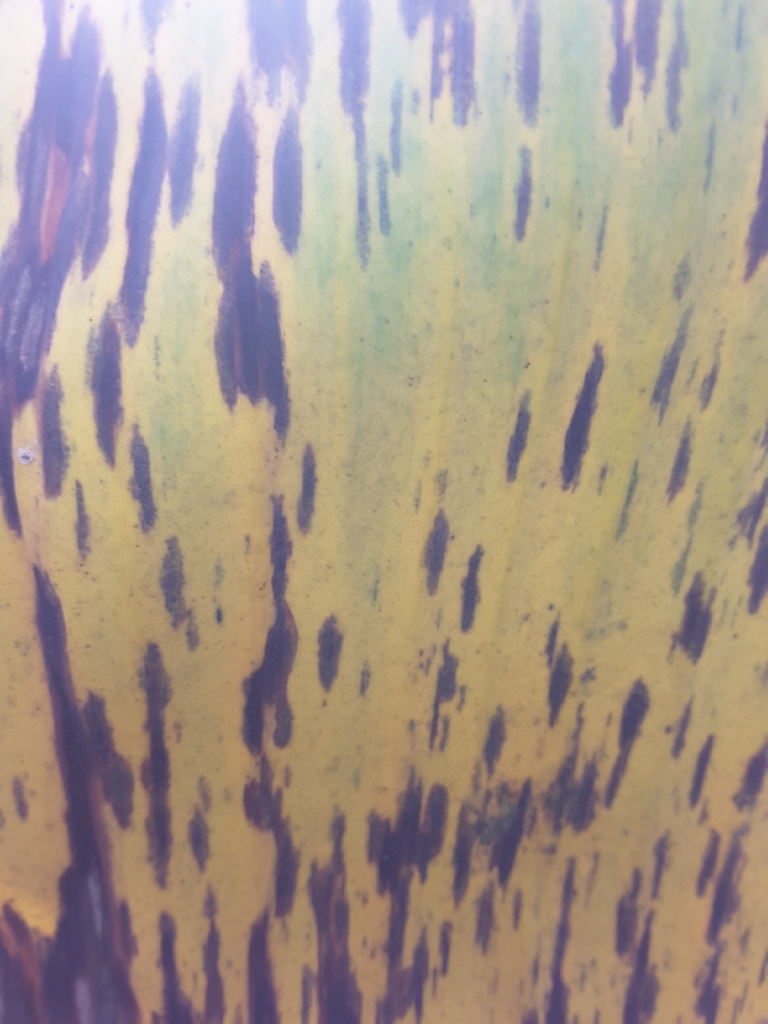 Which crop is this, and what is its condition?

banana, black sigatoka
